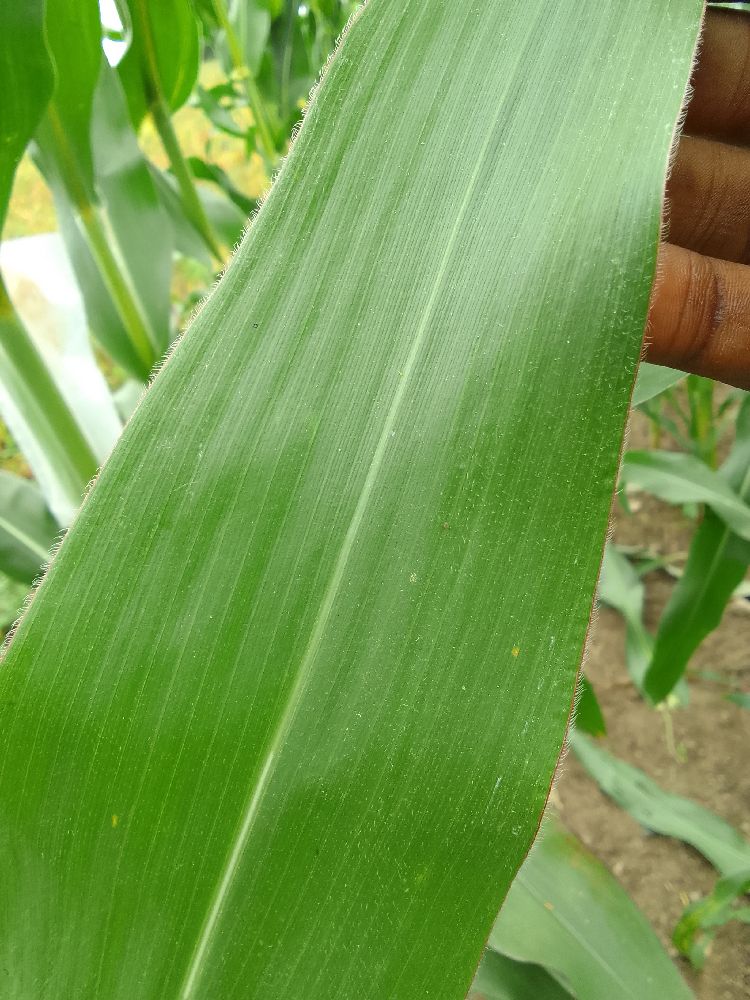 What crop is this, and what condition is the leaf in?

maize, healthy
